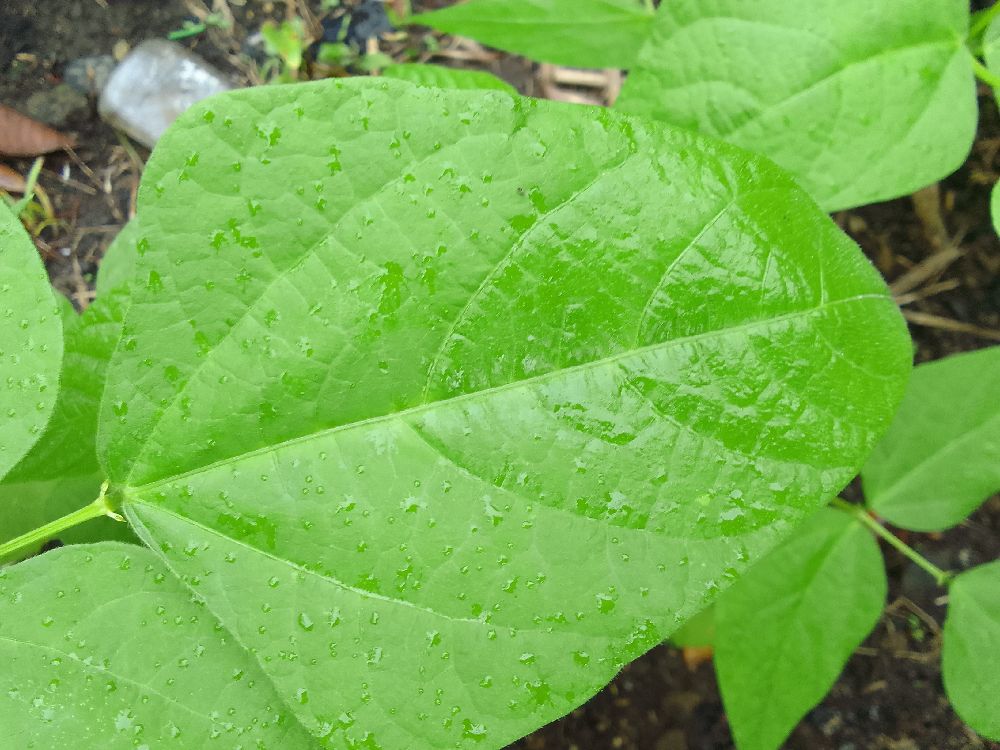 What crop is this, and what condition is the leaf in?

common bean, healthy
